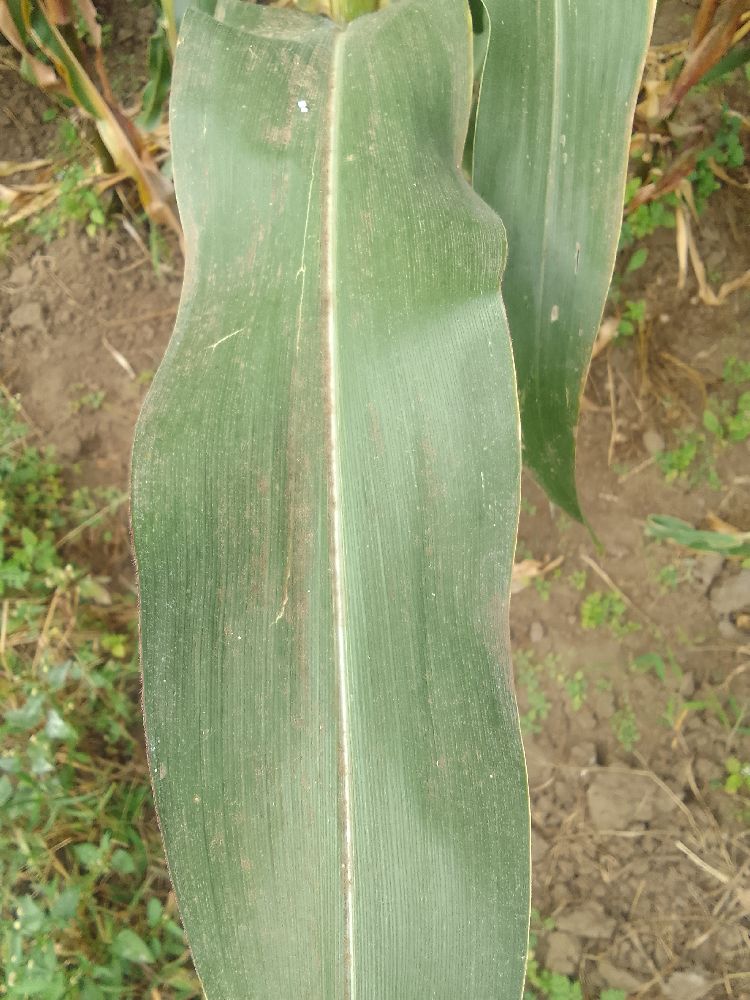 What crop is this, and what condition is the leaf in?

maize, healthy
